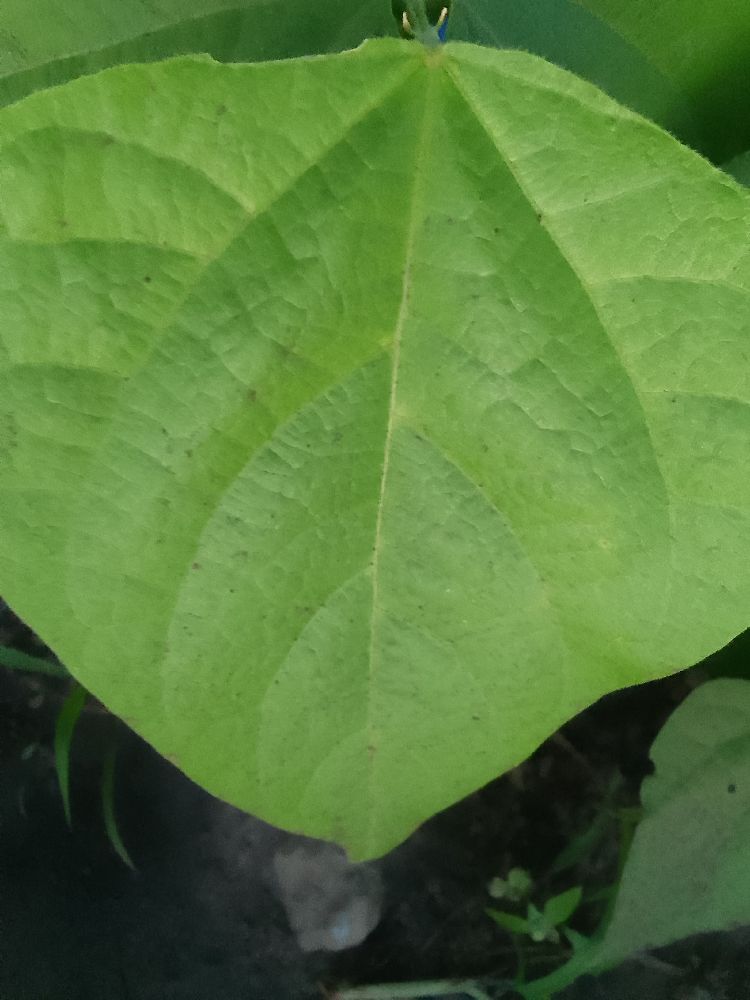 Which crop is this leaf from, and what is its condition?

common bean, healthy
